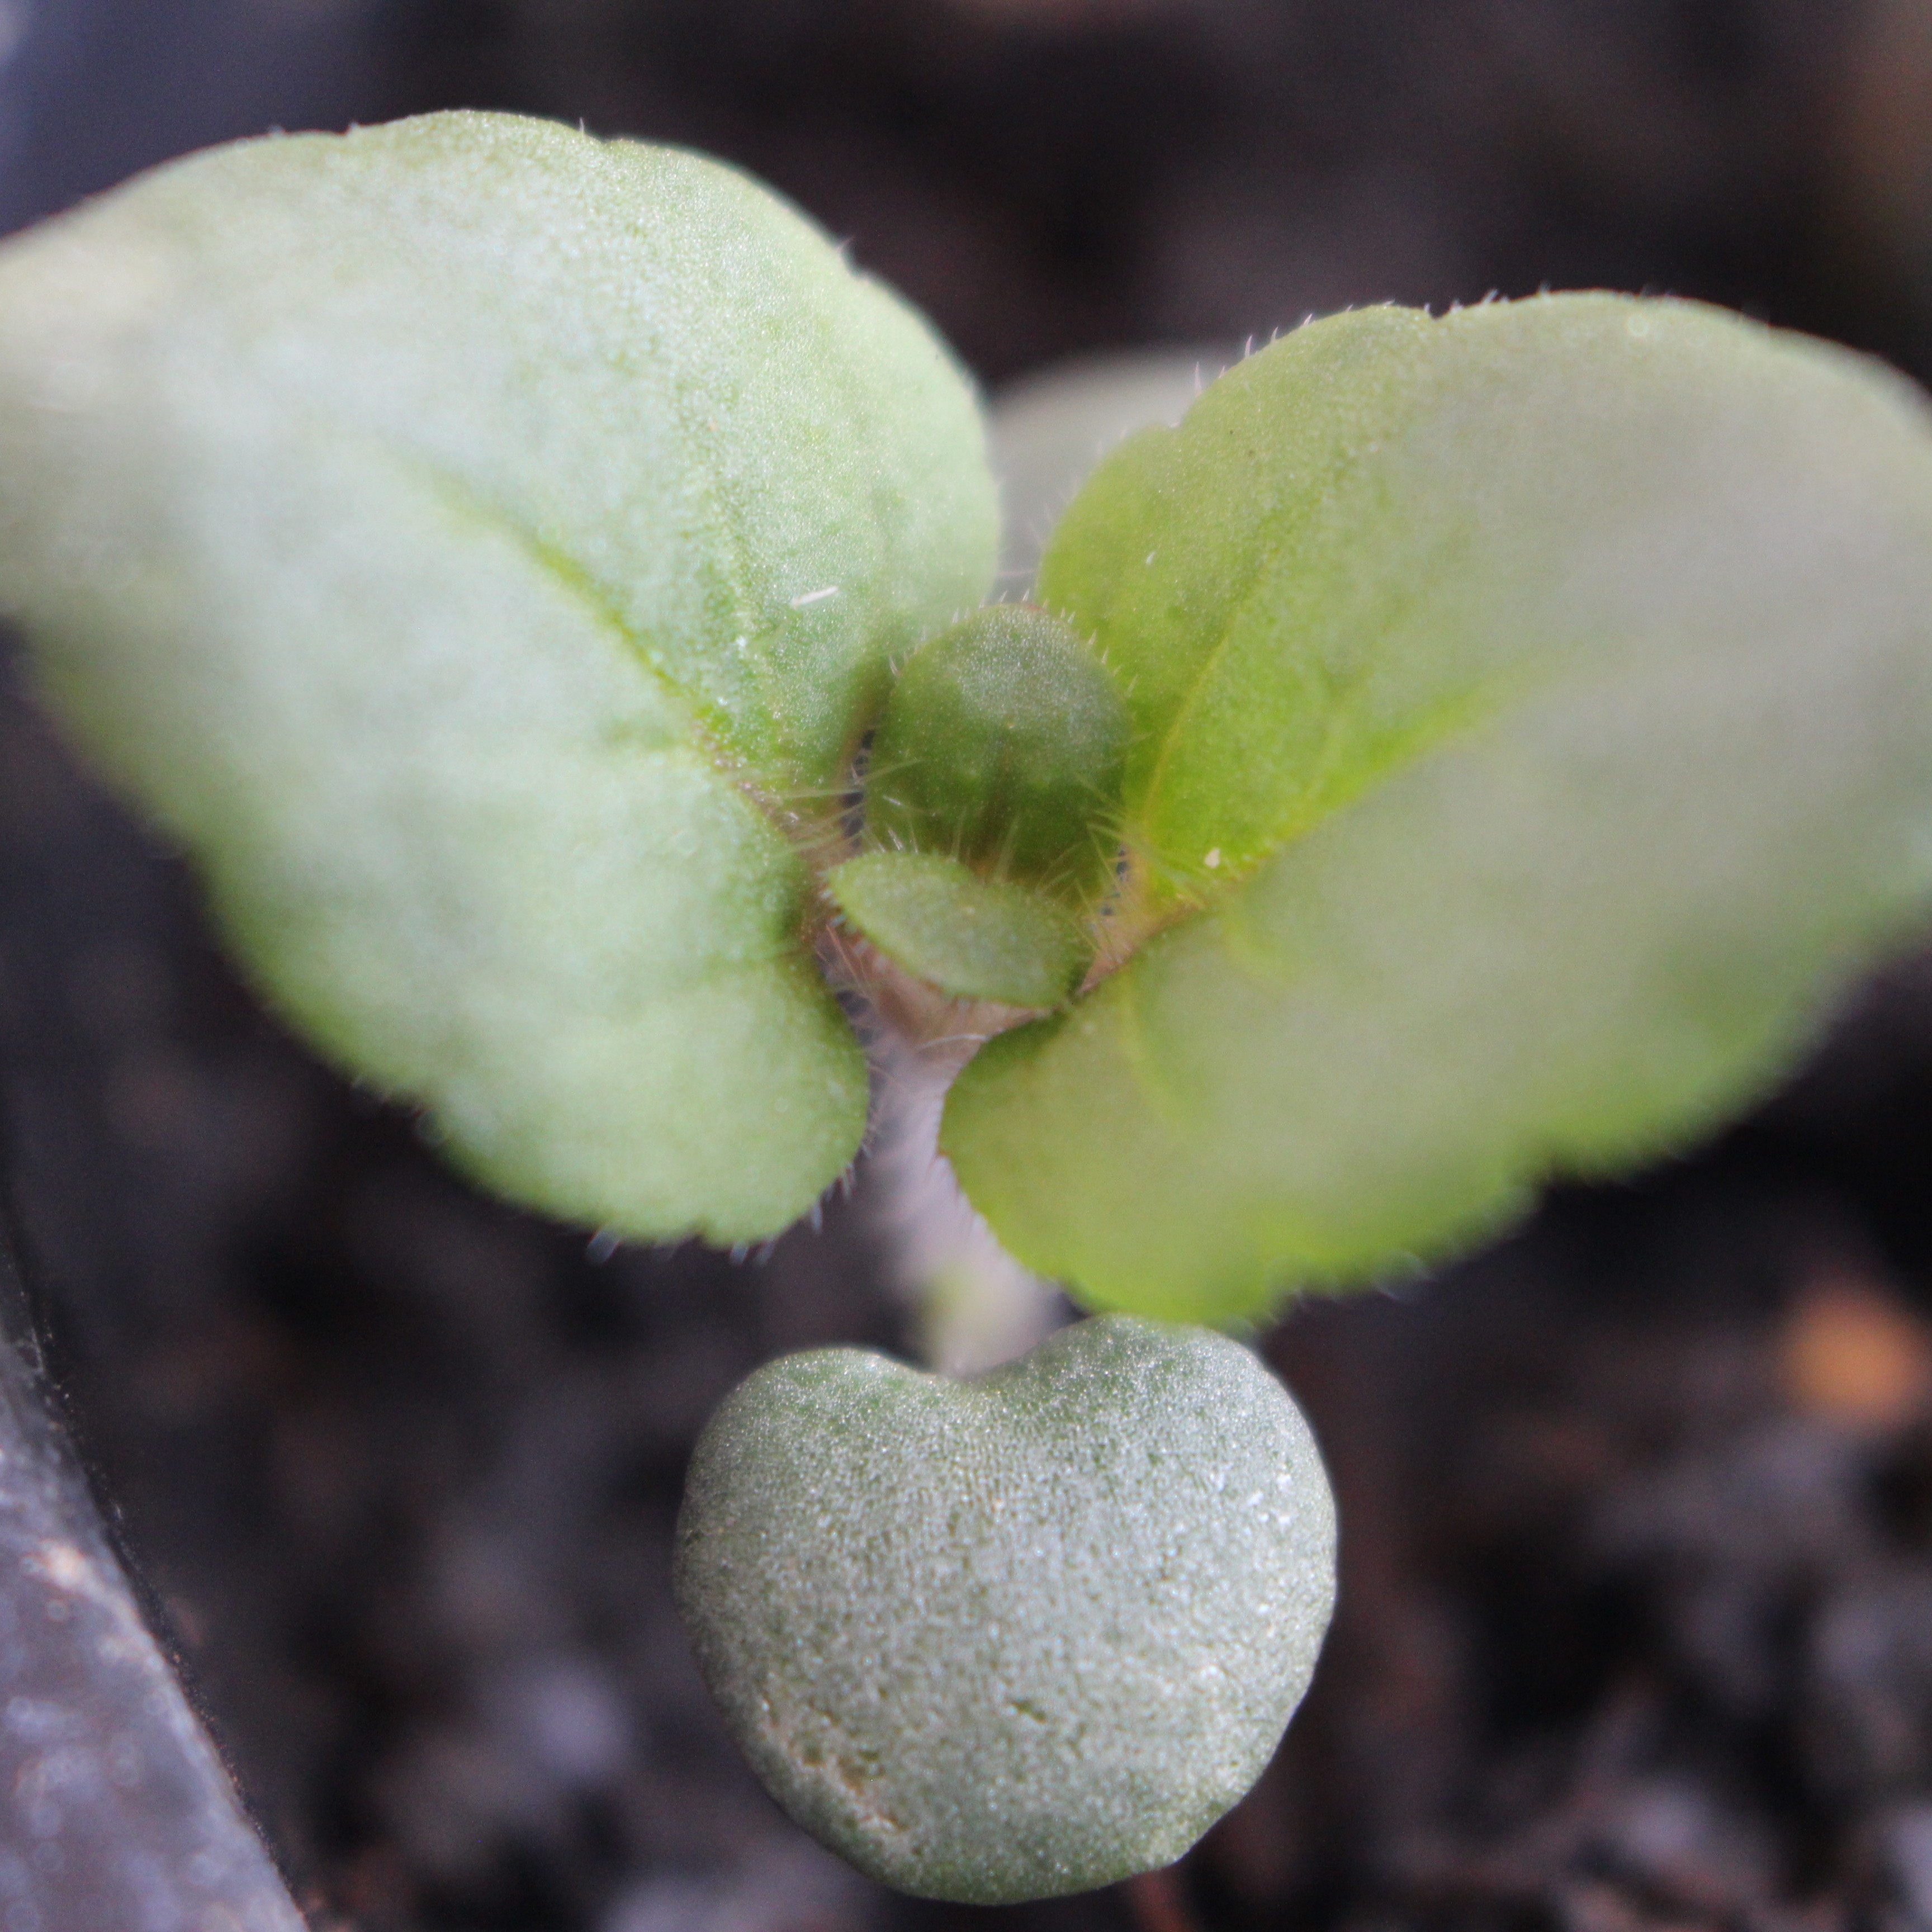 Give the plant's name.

Veronica persica
